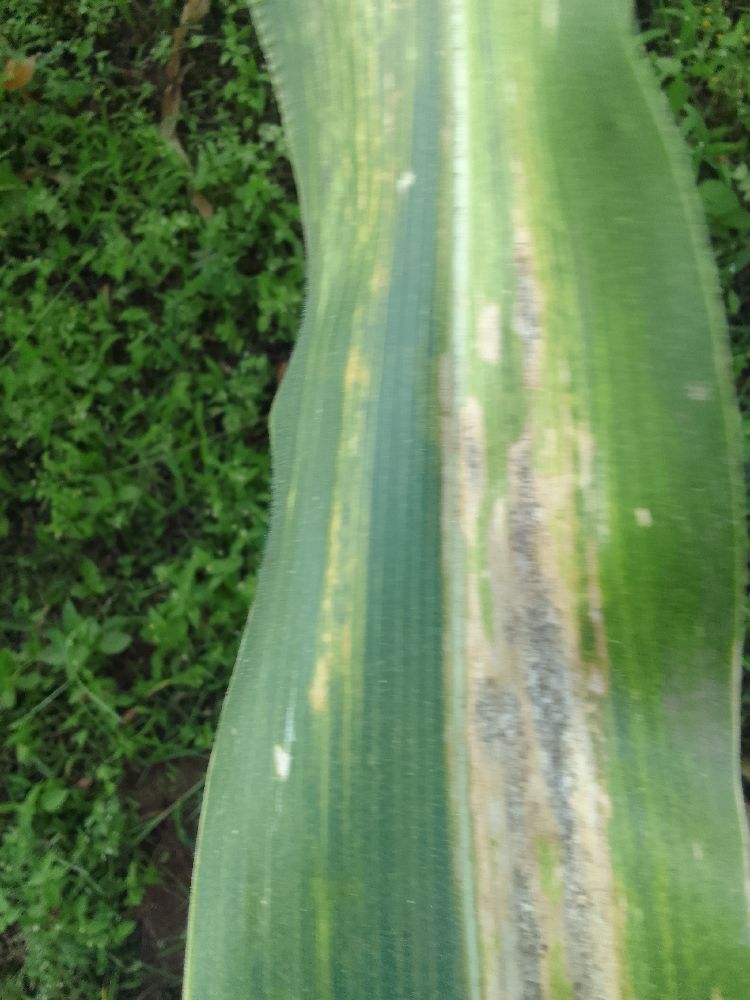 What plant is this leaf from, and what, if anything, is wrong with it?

maize, maize lethal necrosis
